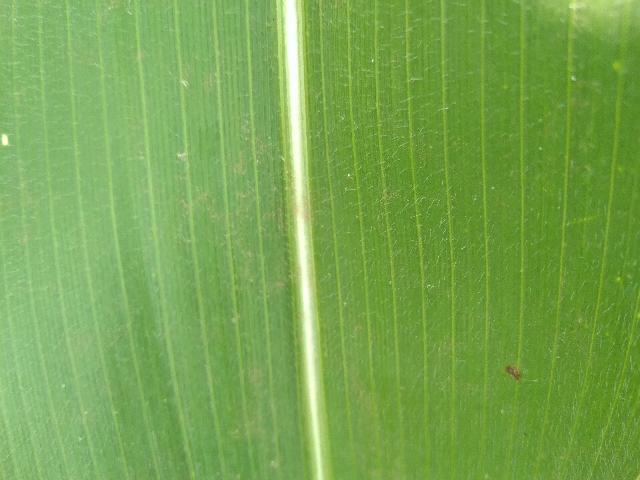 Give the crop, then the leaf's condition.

maize, healthy
